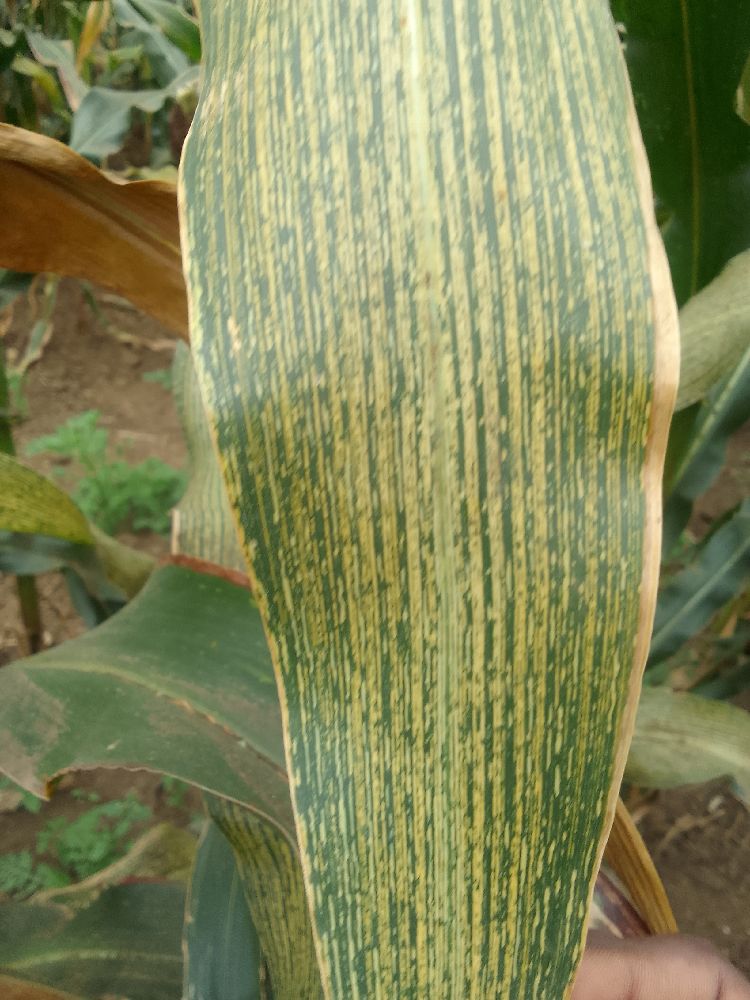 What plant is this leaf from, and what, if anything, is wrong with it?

maize, maize streak virus
